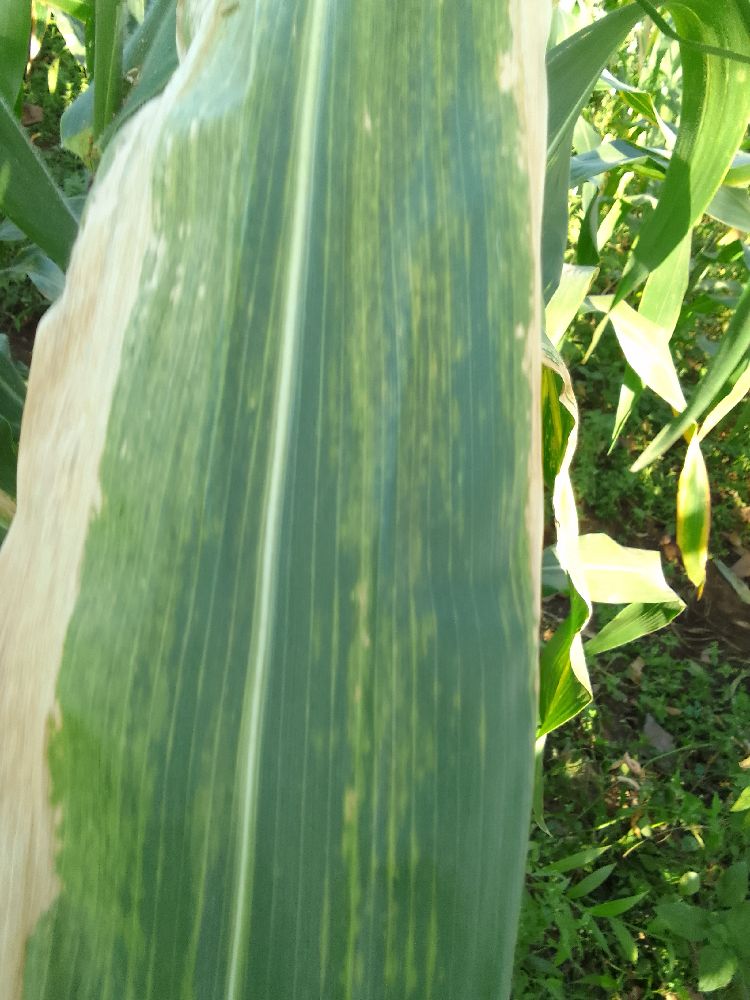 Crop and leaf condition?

maize, maize lethal necrosis
